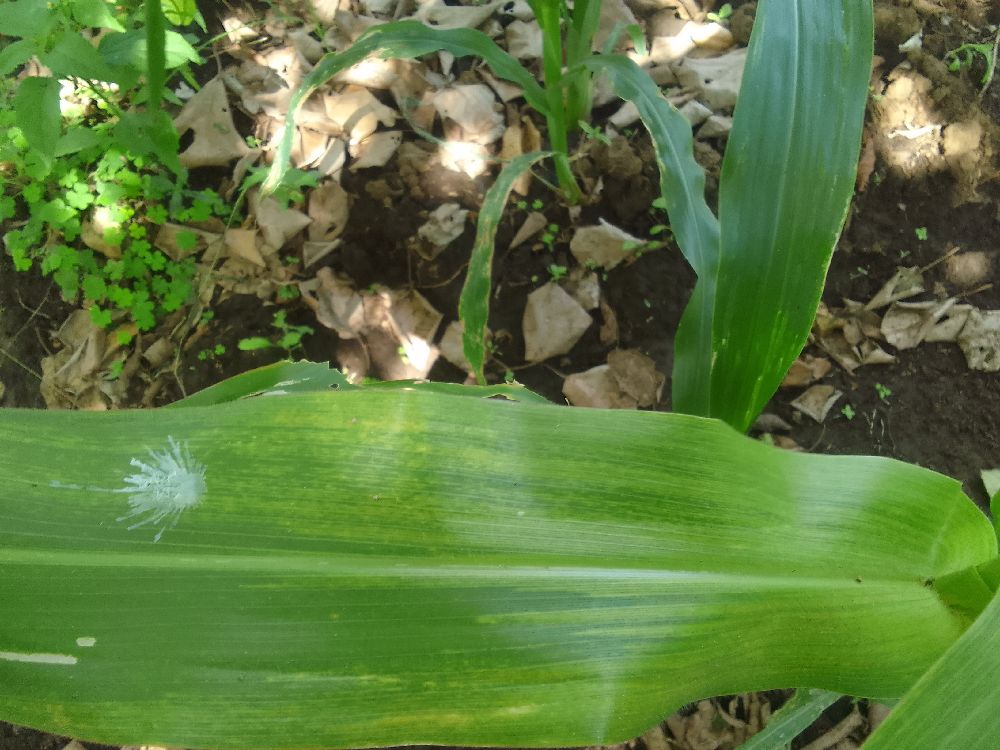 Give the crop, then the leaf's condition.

maize, maize lethal necrosis
